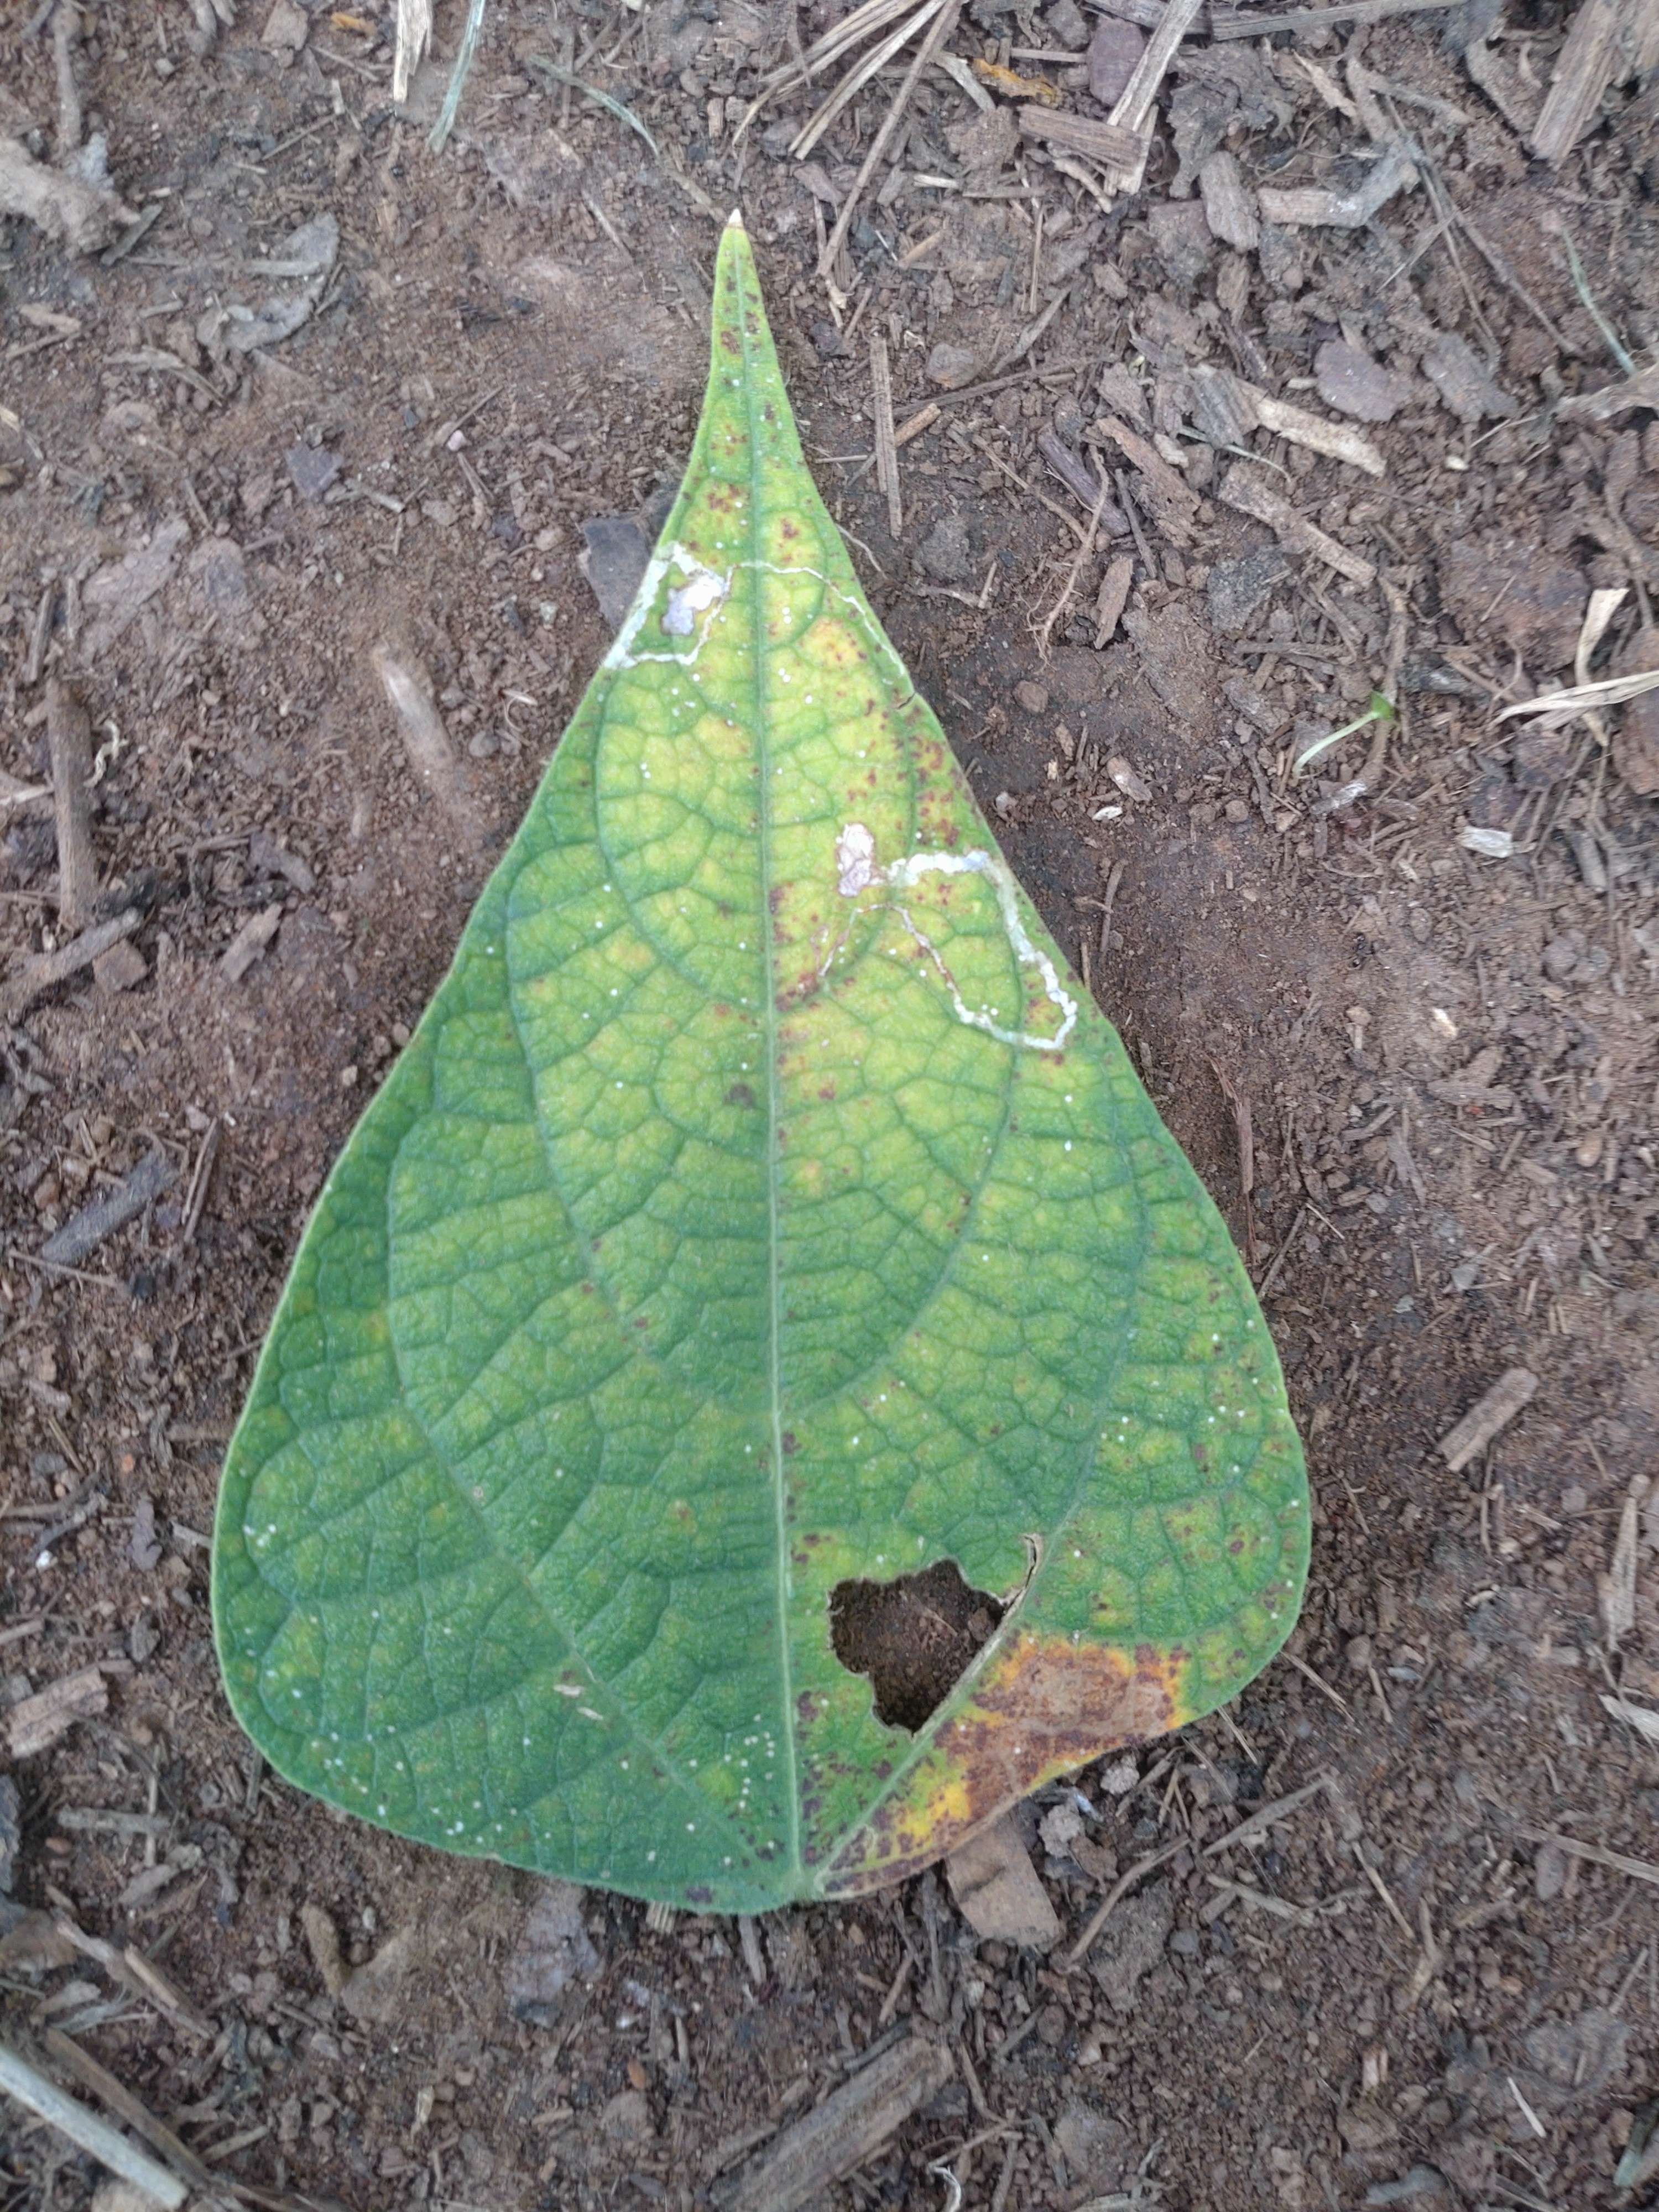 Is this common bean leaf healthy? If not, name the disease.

rust
